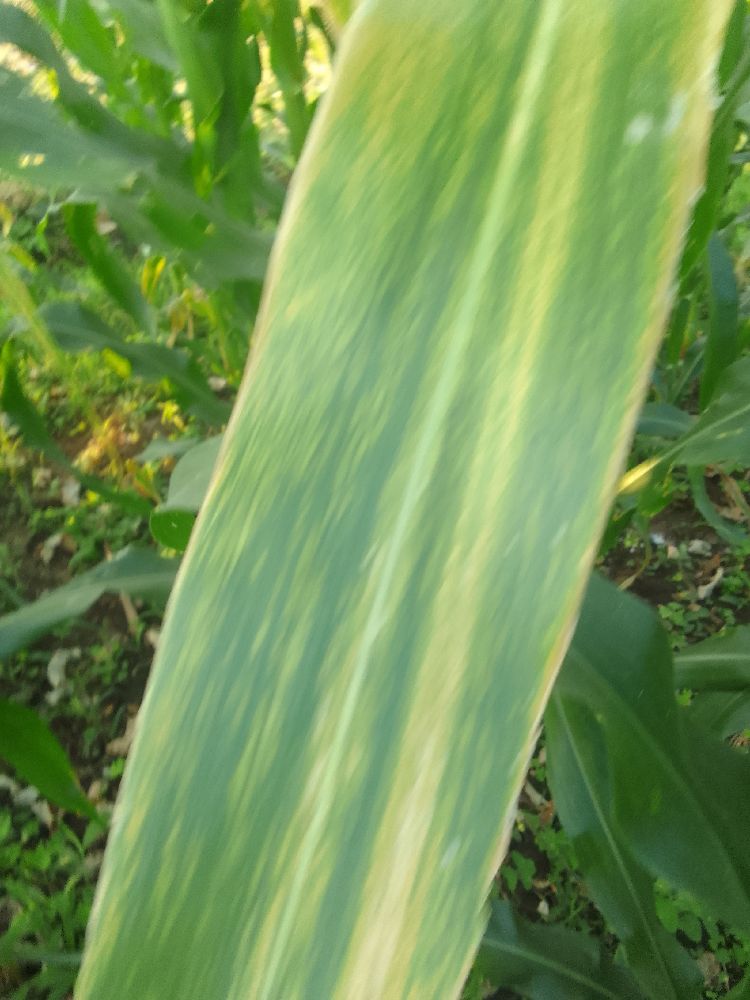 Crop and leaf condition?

maize, maize lethal necrosis
